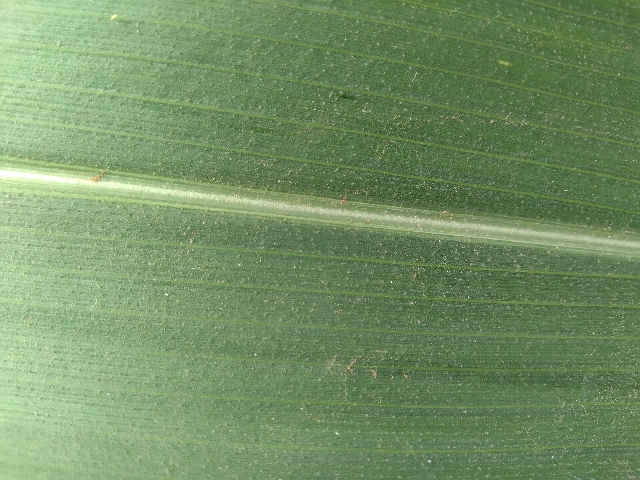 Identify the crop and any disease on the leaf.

maize, healthy
